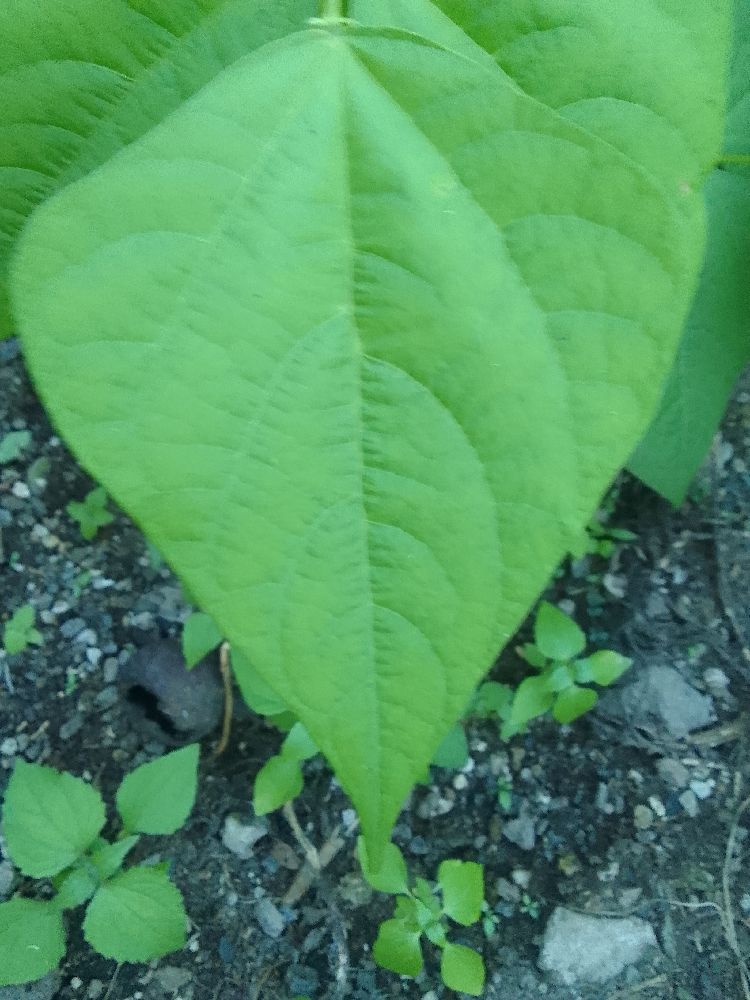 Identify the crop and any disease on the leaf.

common bean, healthy
